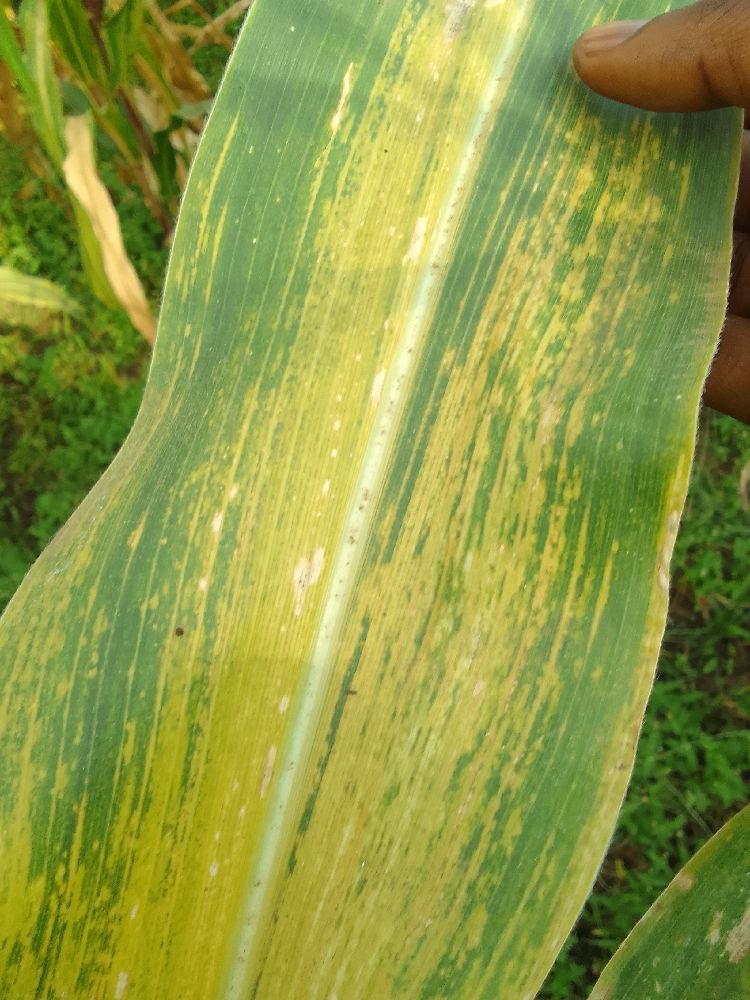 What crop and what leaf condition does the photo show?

maize, maize lethal necrosis
